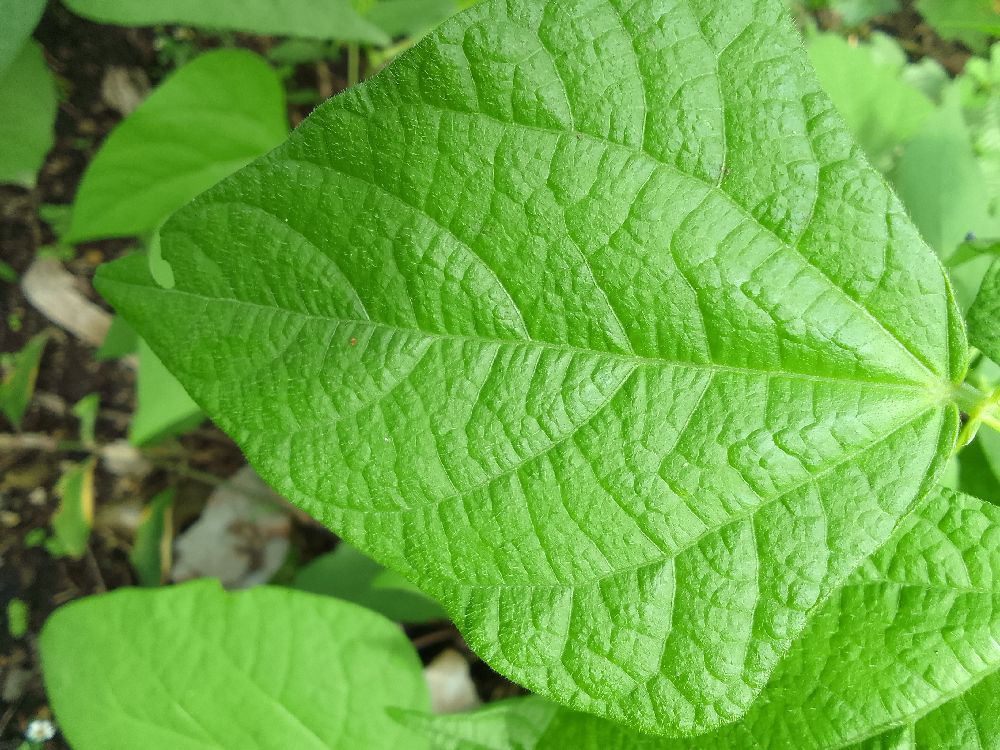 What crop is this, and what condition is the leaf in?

common bean, healthy
